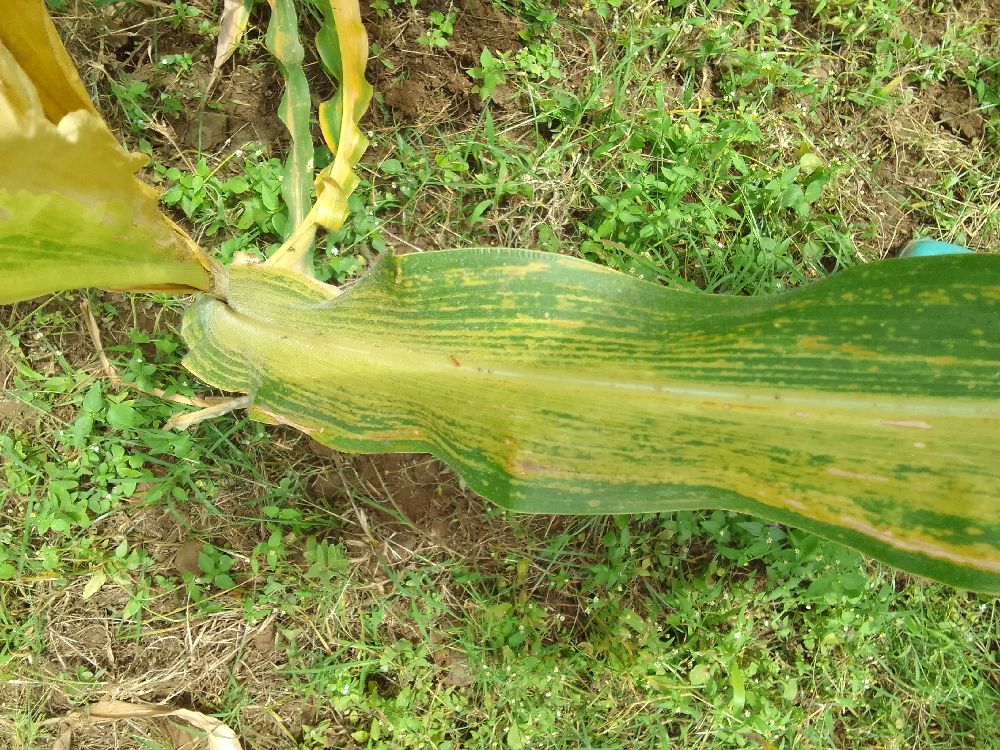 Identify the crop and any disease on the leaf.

maize, maize lethal necrosis
